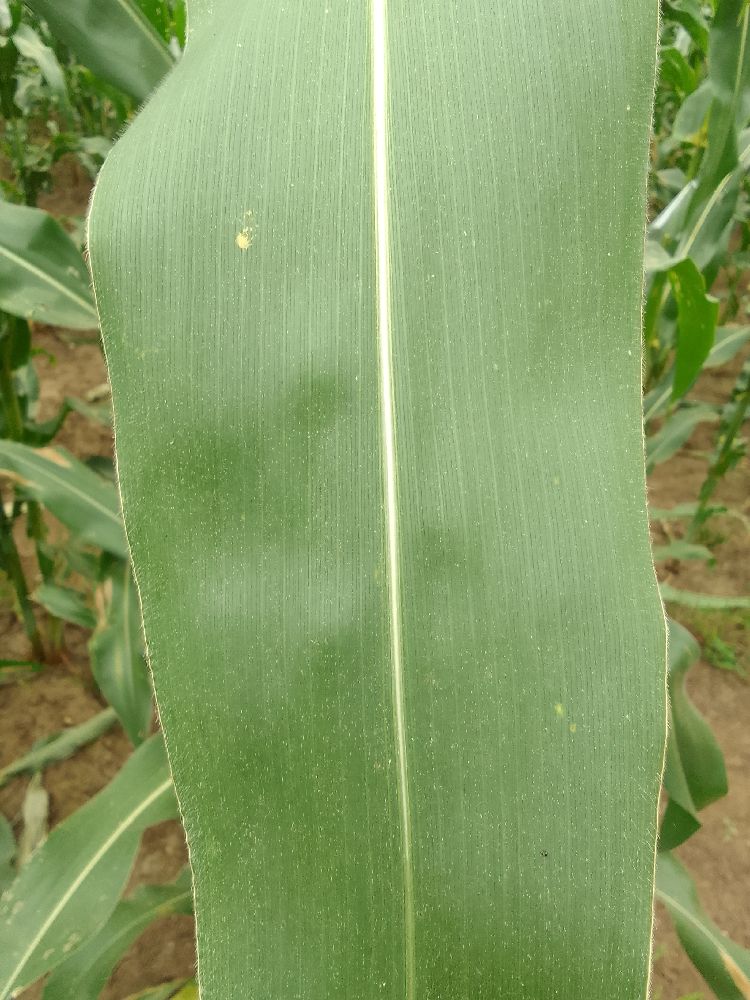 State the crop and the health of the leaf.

maize, healthy
